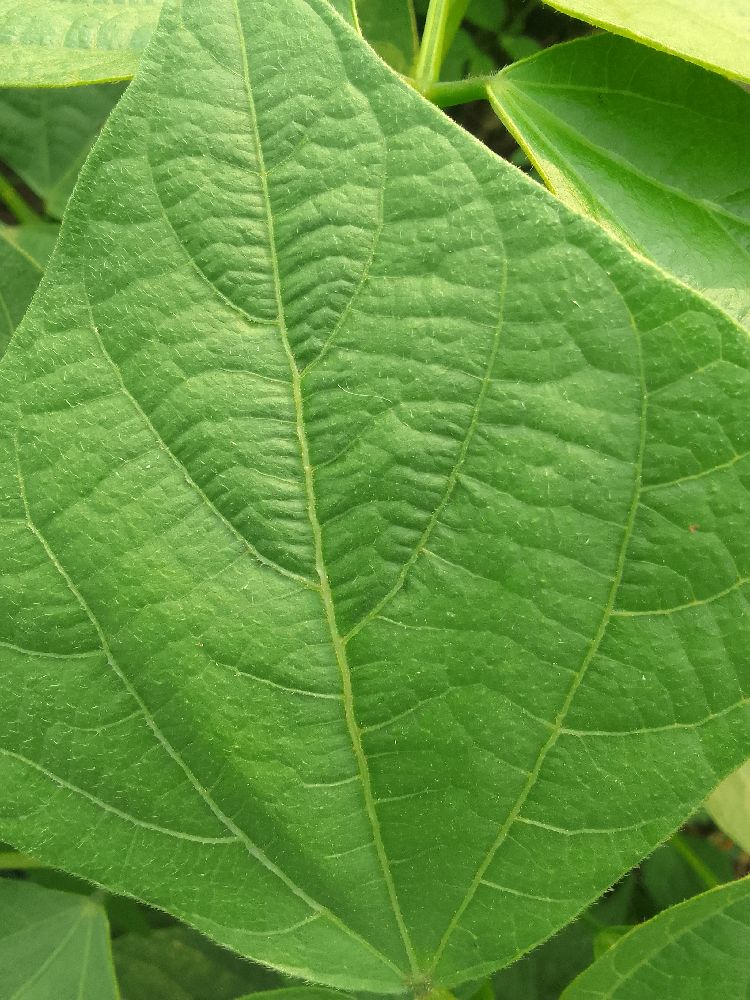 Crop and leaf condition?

common bean, healthy
